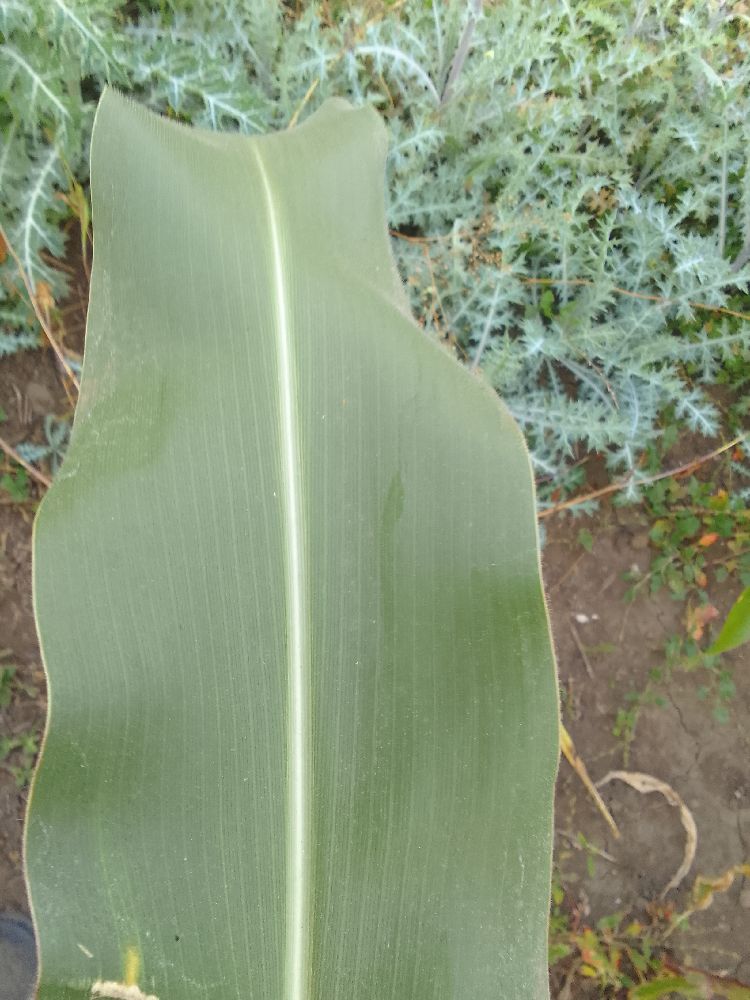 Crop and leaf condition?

maize, healthy
